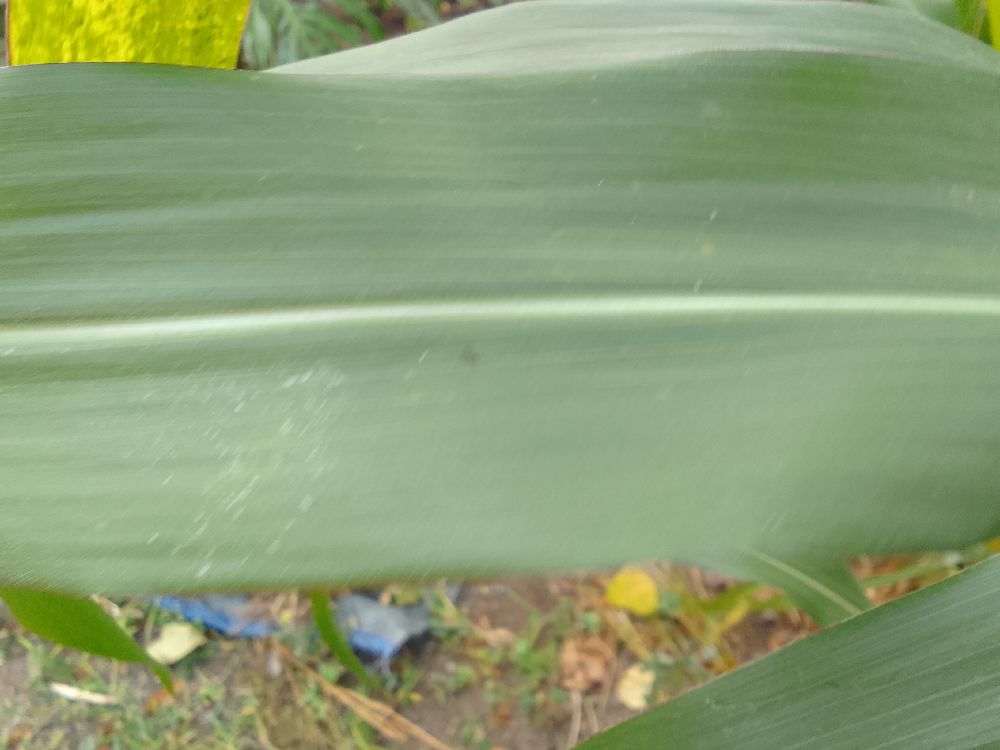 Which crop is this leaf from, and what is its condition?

maize, healthy
